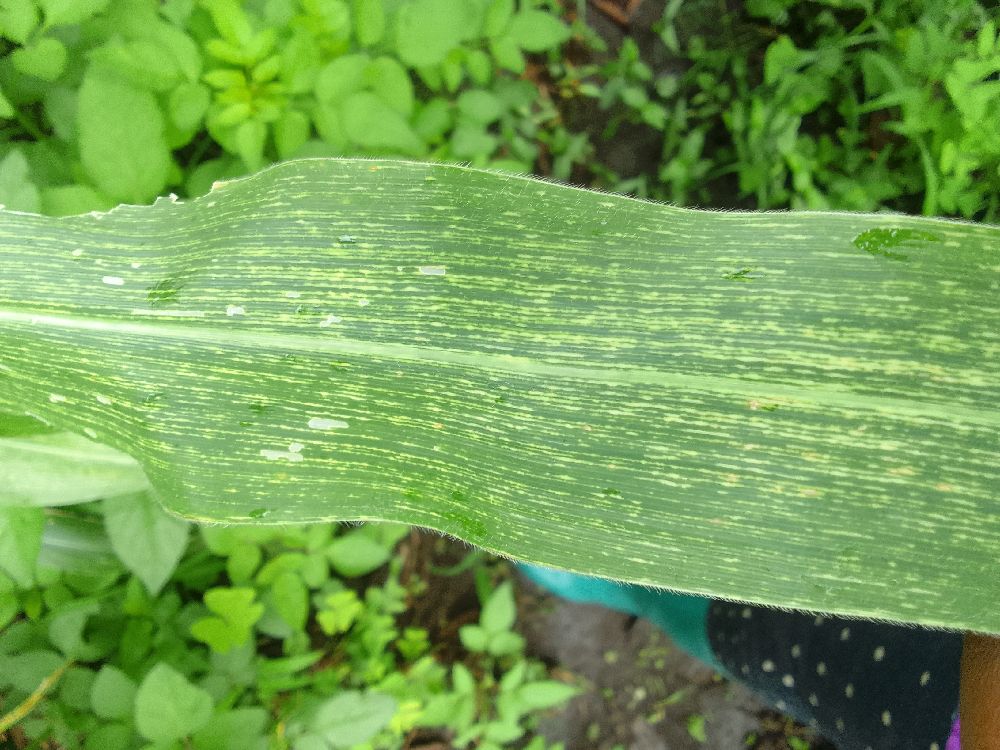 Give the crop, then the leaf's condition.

maize, maize streak virus
